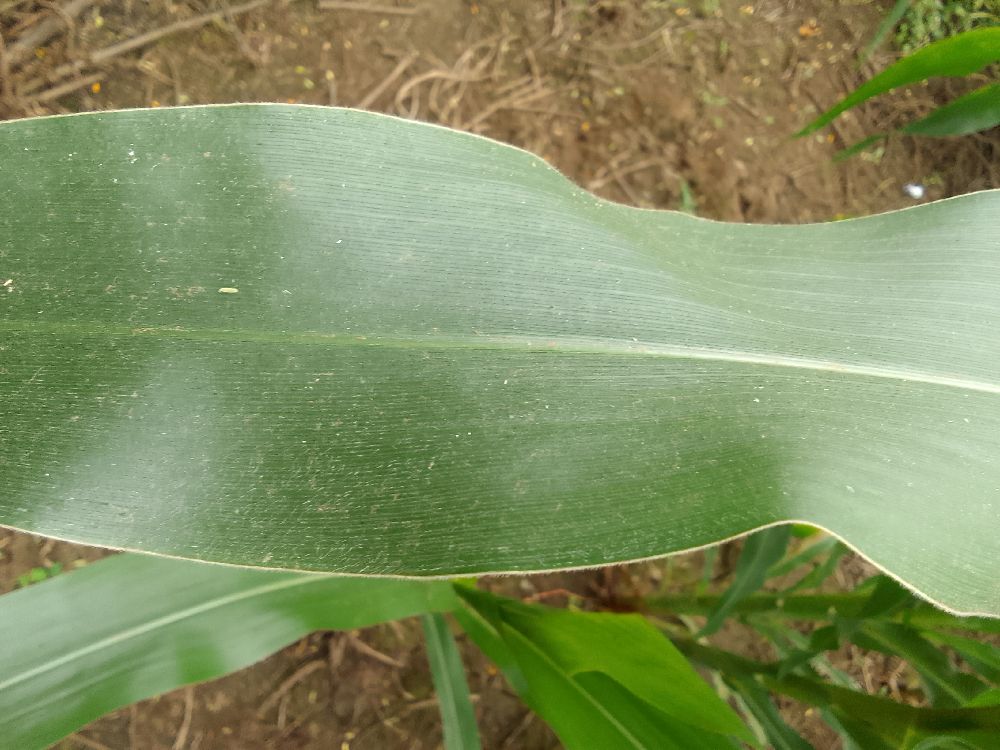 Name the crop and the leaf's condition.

maize, healthy
